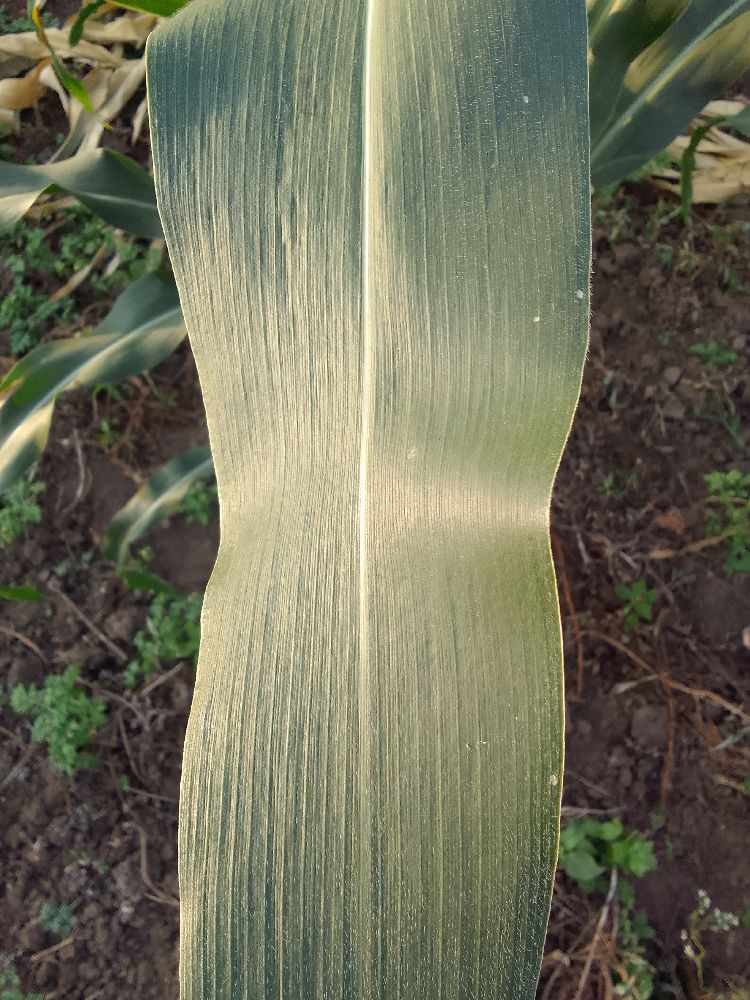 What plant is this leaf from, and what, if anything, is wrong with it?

maize, healthy
